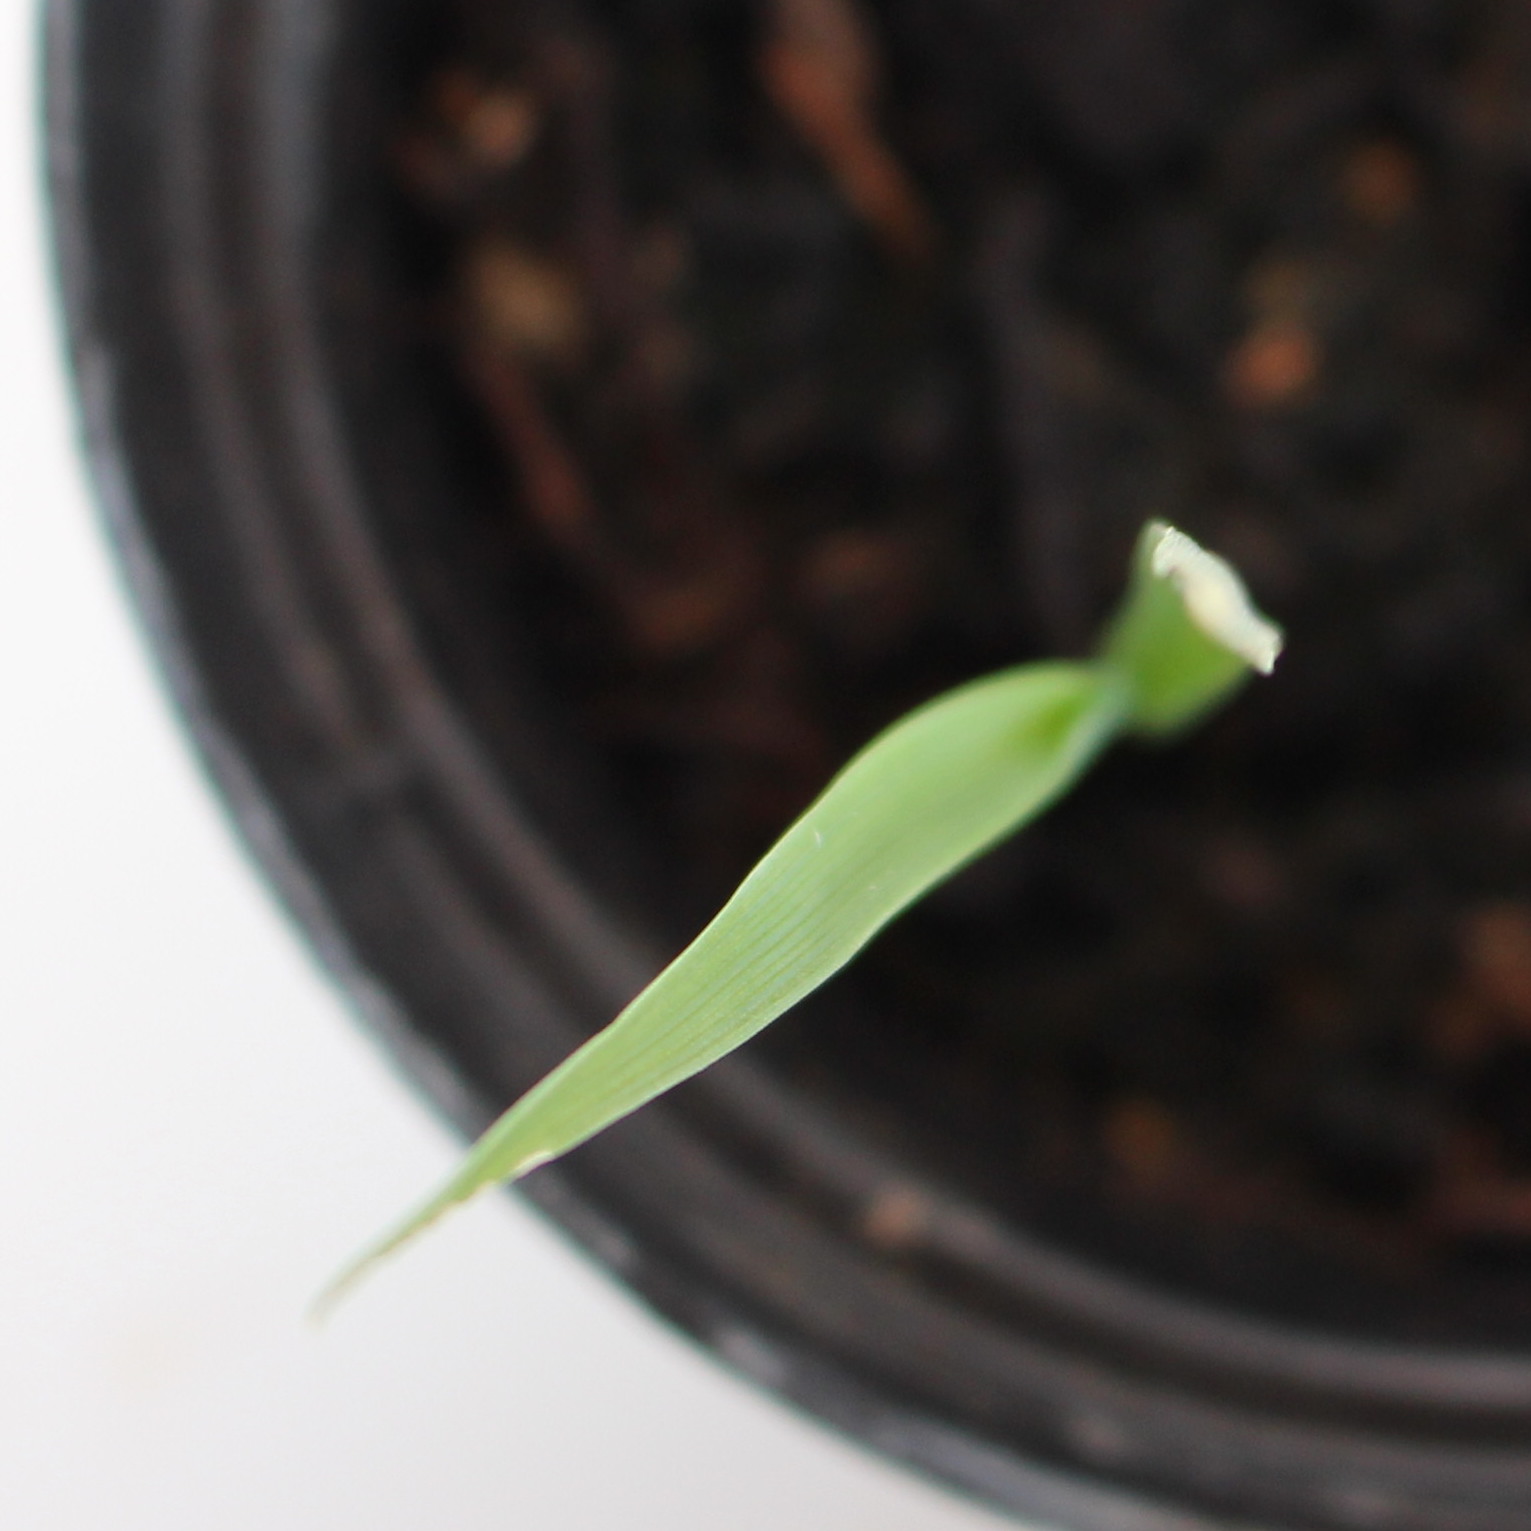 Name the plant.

Avena sterilis
